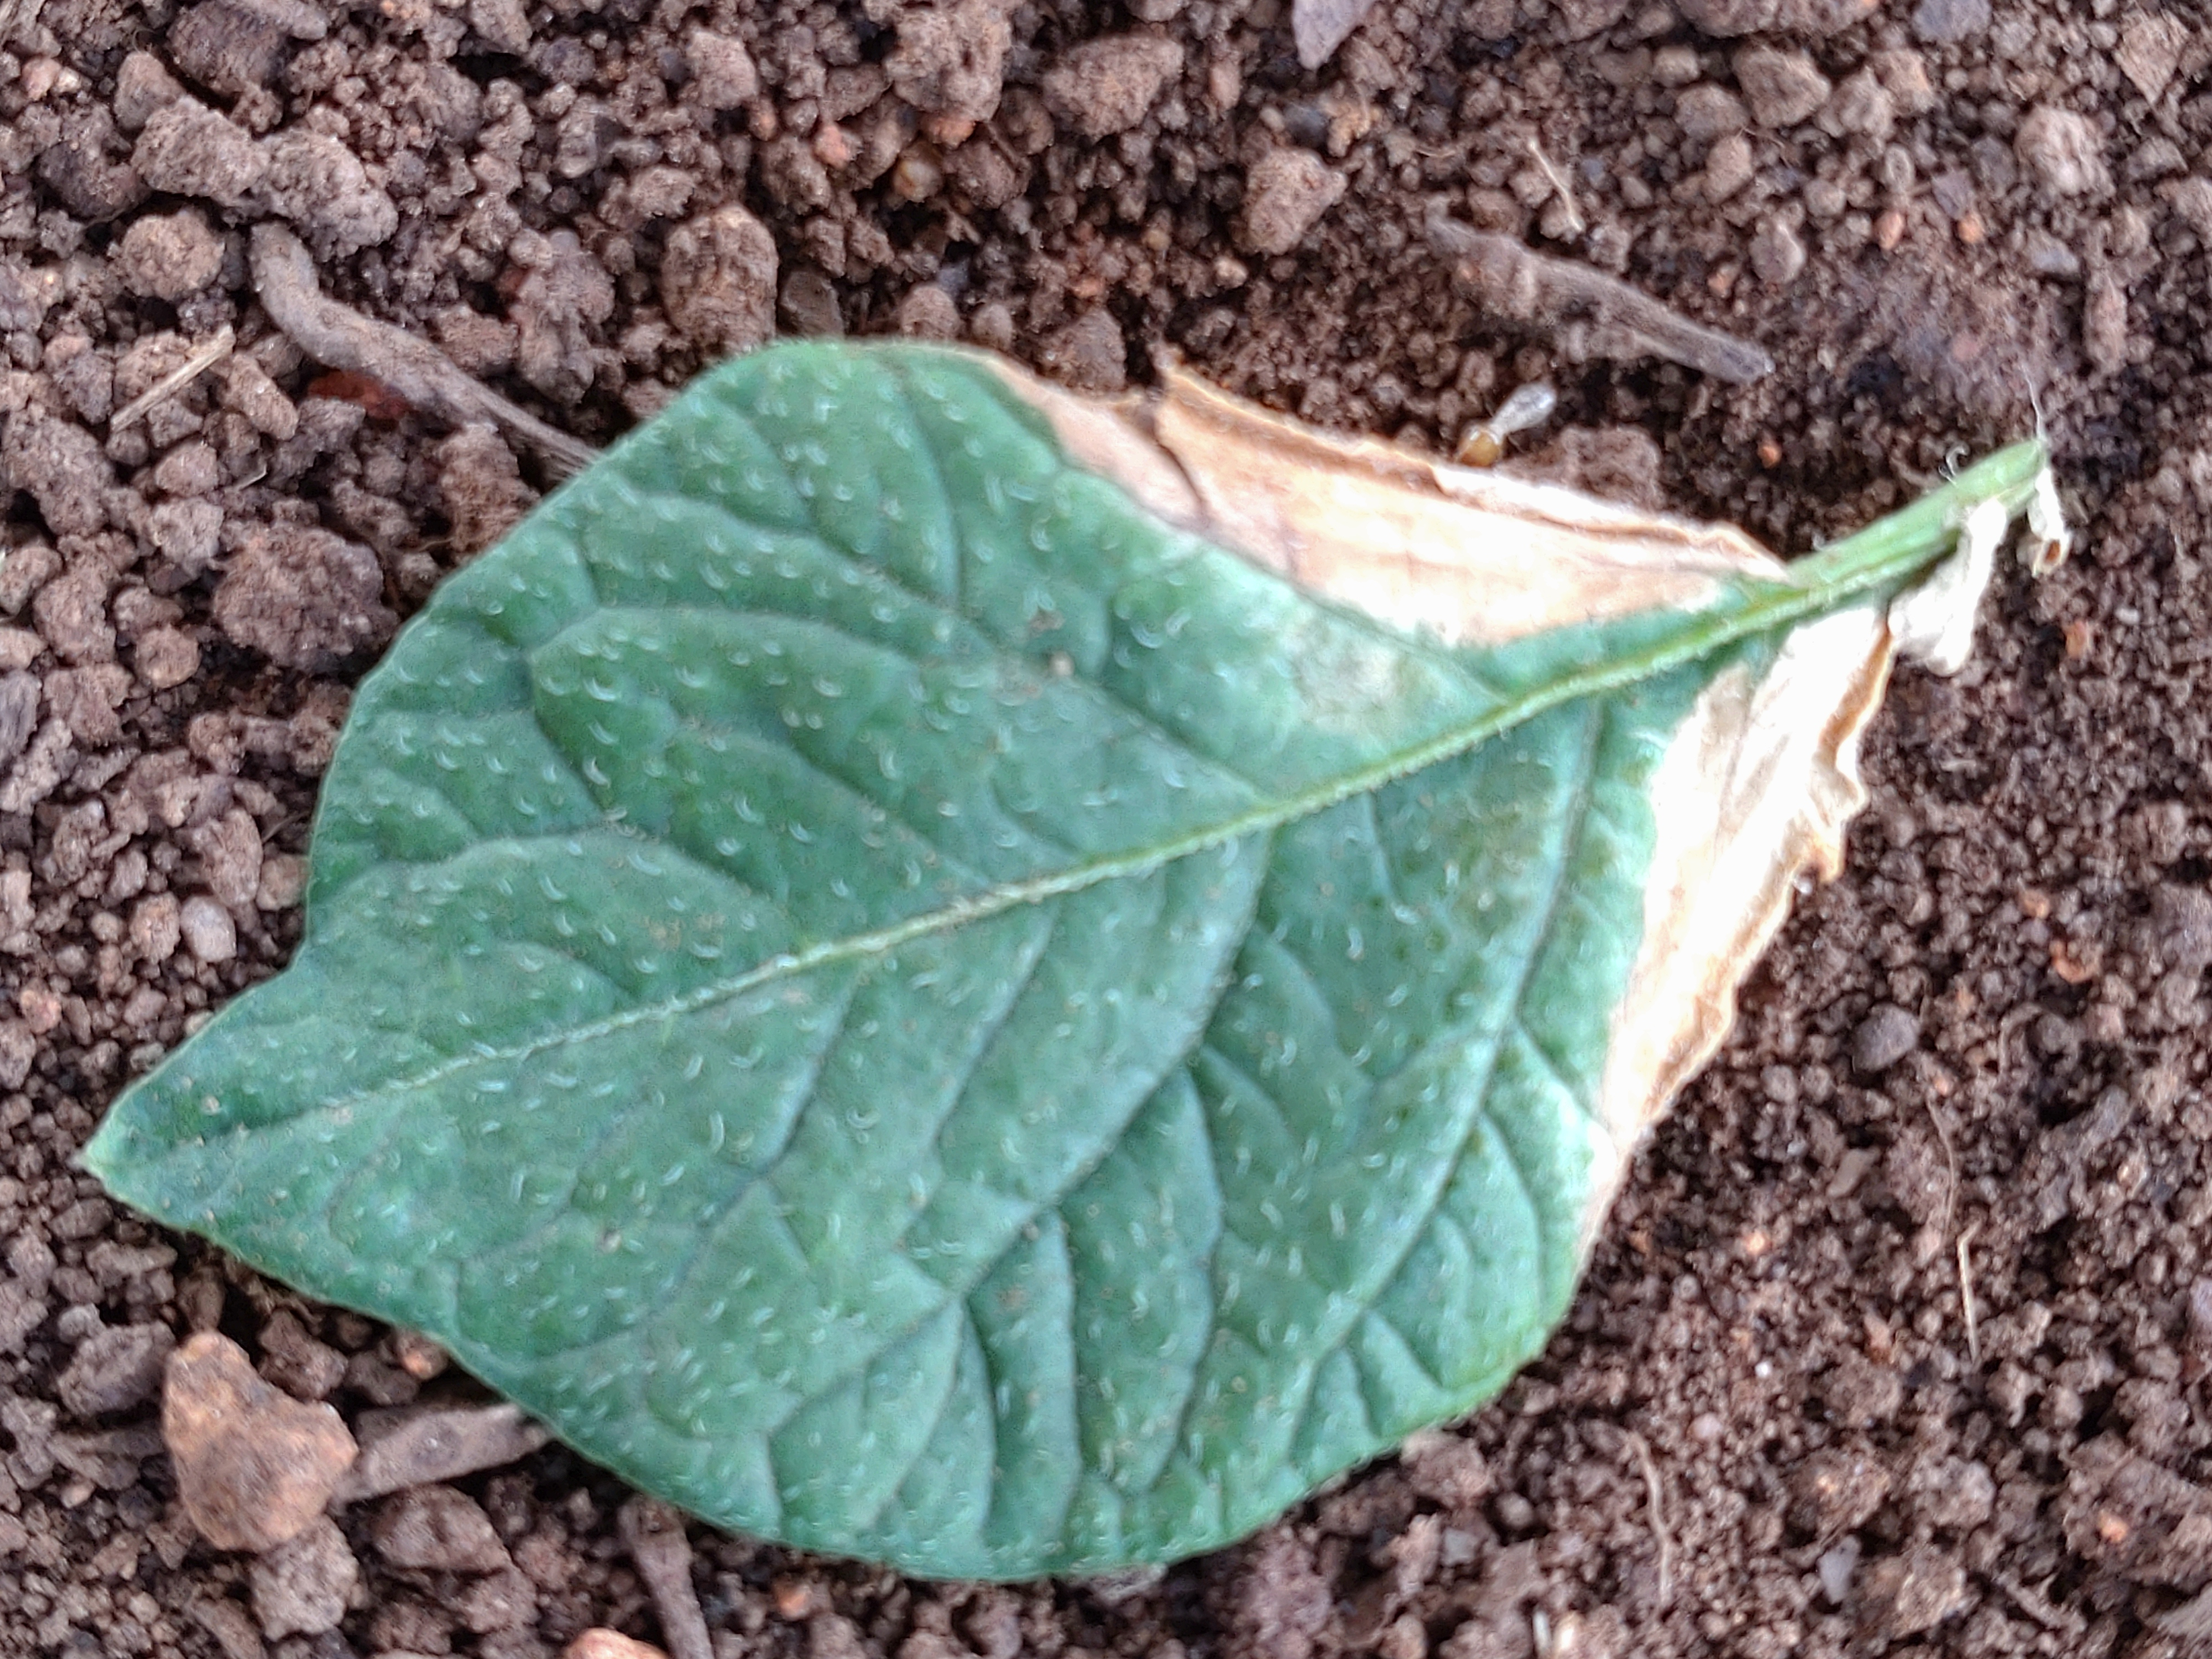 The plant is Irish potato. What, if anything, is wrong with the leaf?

early blight
